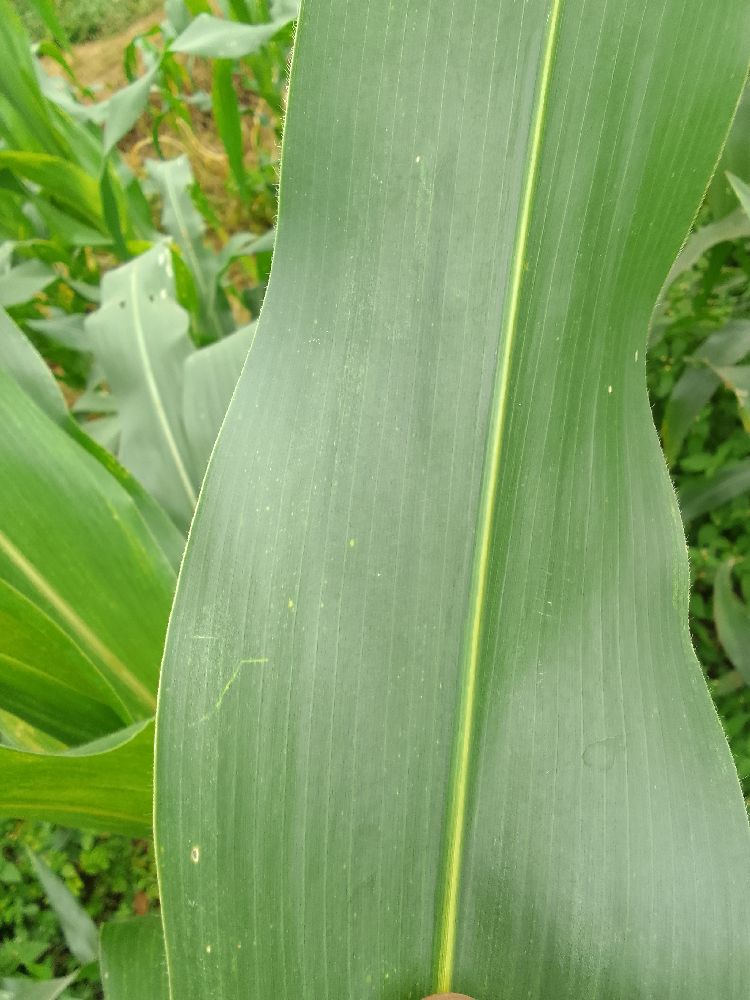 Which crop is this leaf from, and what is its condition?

maize, healthy
